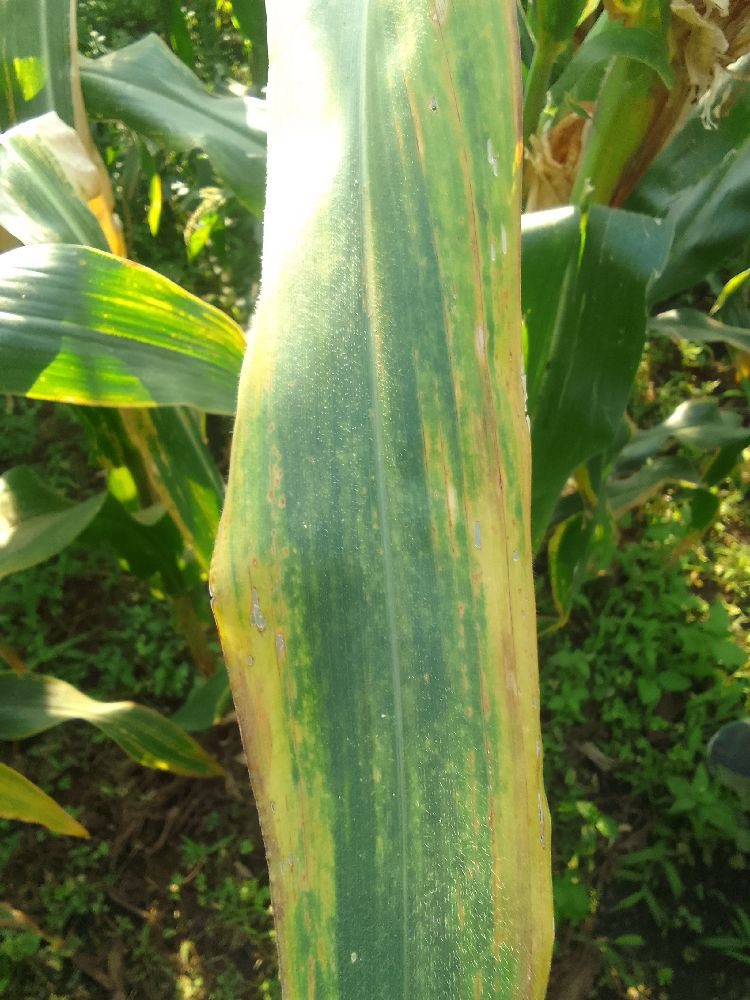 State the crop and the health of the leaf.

maize, maize lethal necrosis
